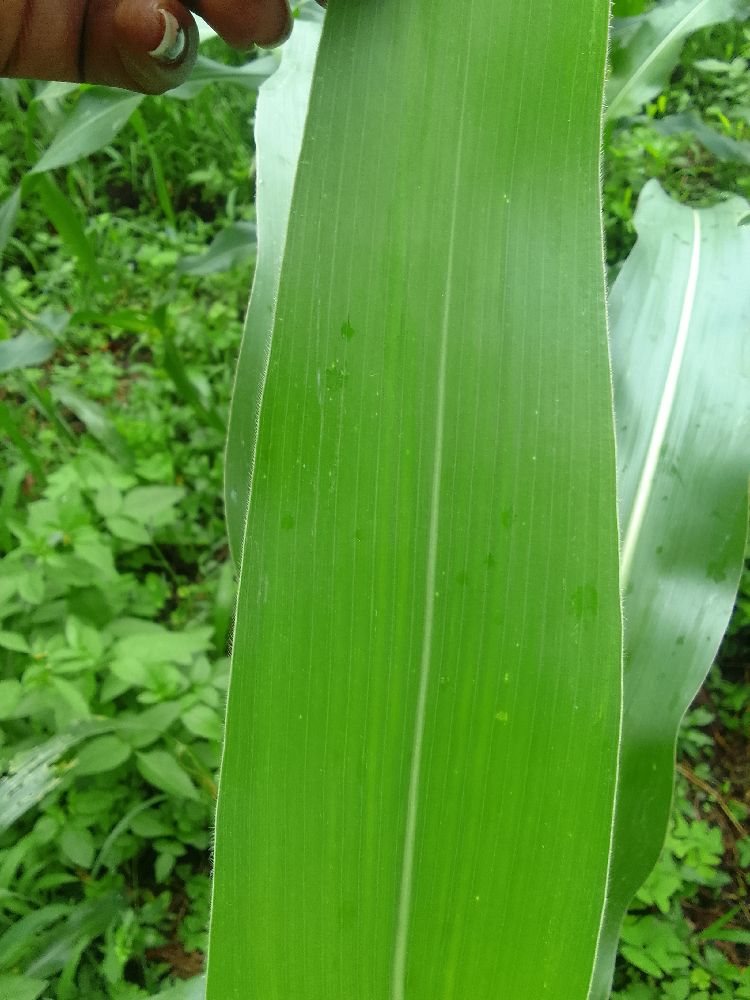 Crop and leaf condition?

maize, healthy
